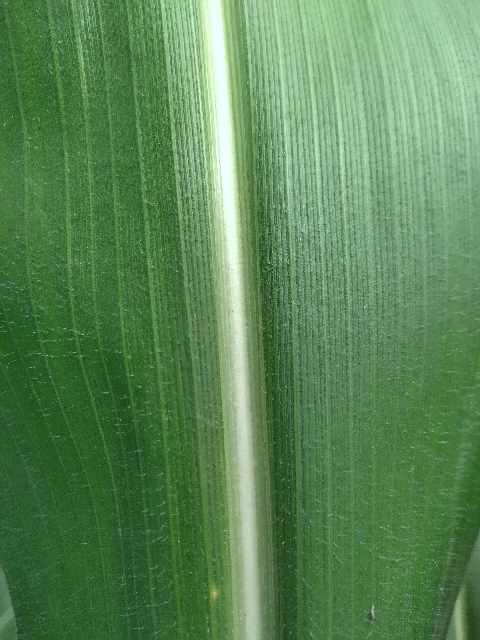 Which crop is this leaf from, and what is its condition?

maize, healthy
